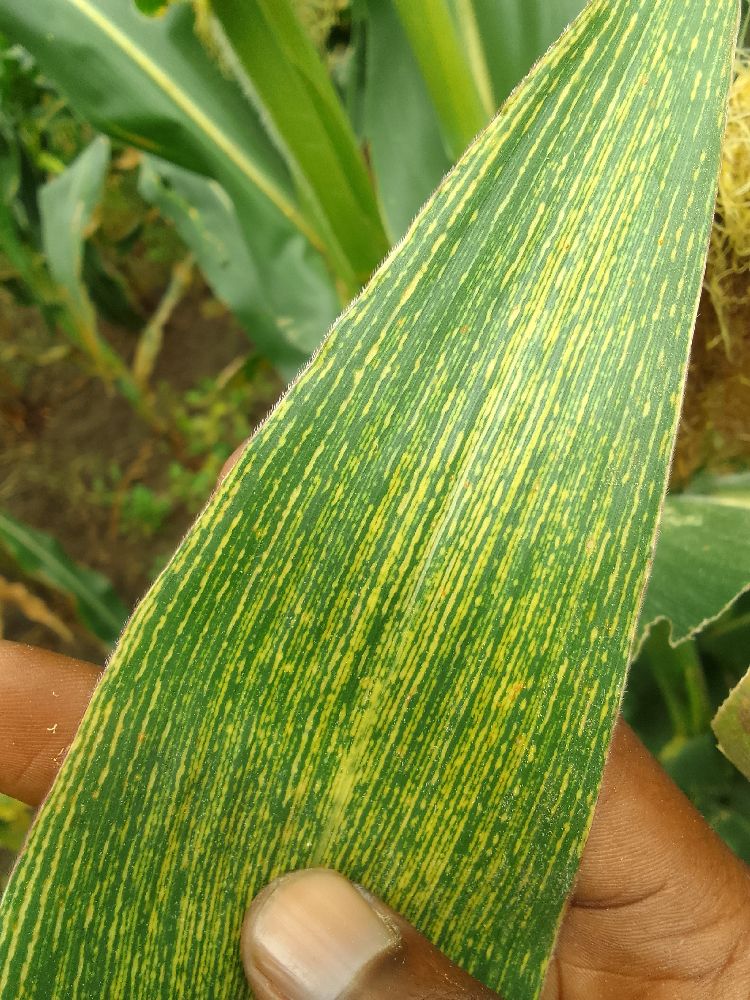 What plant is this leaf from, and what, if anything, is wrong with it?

maize, maize streak virus
